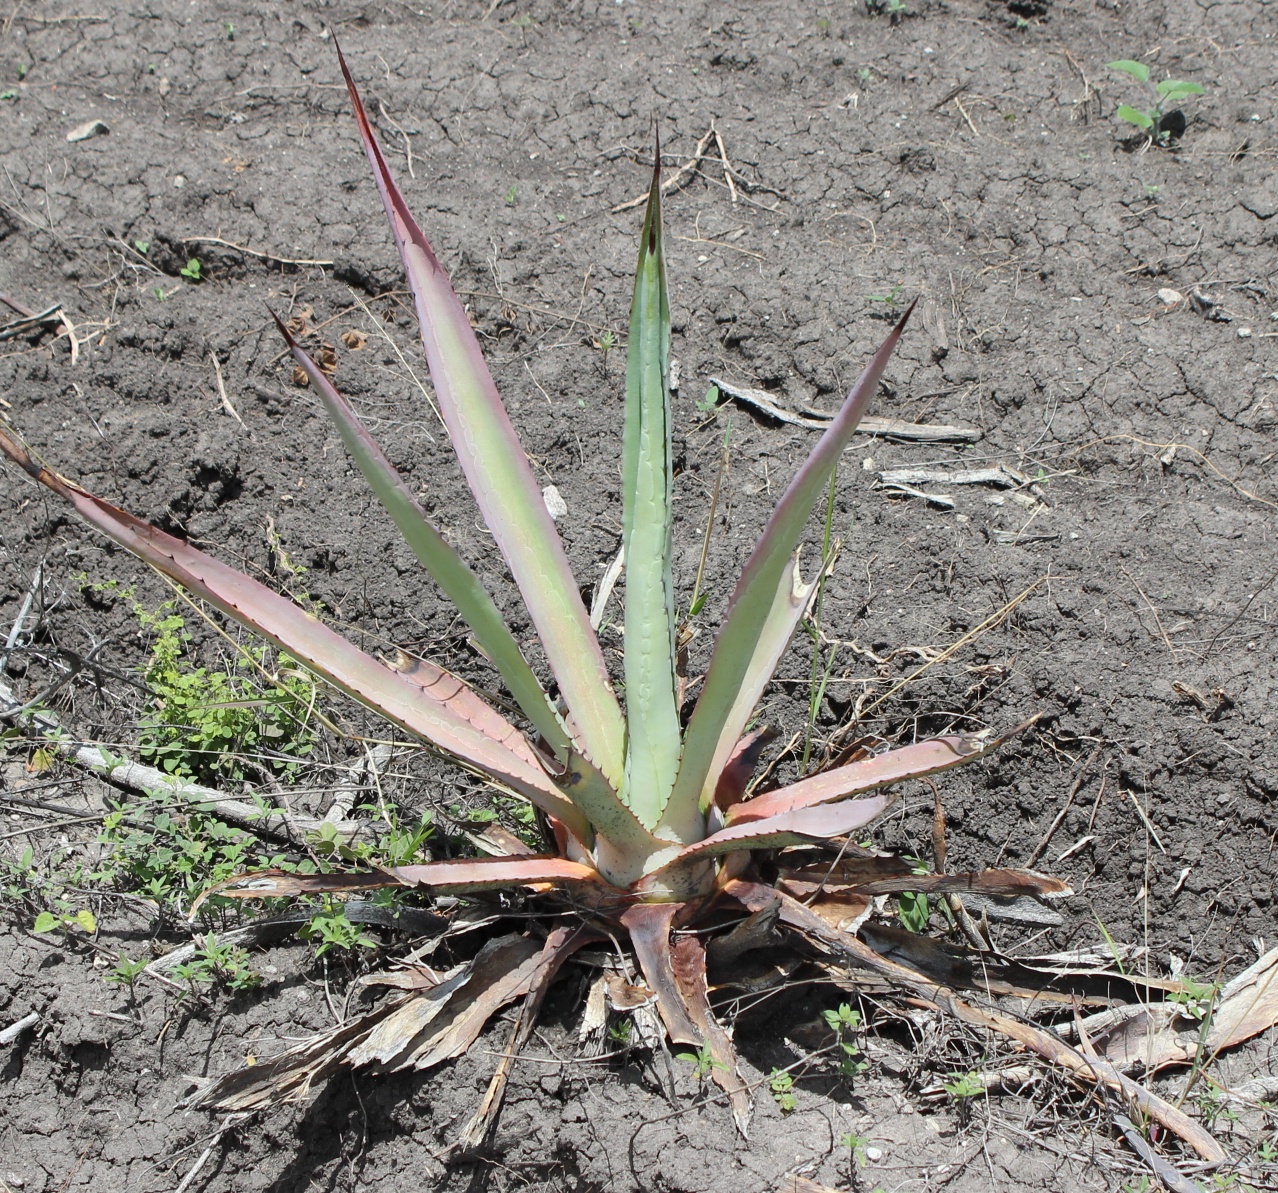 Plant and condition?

agave, sick
